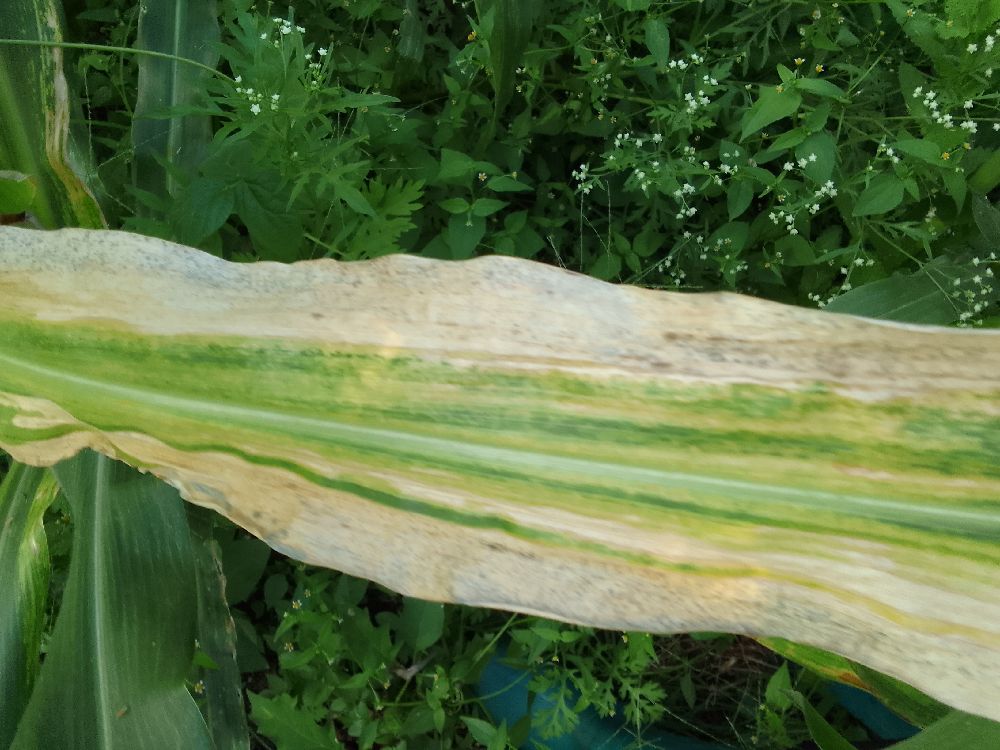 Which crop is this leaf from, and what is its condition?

maize, maize lethal necrosis
